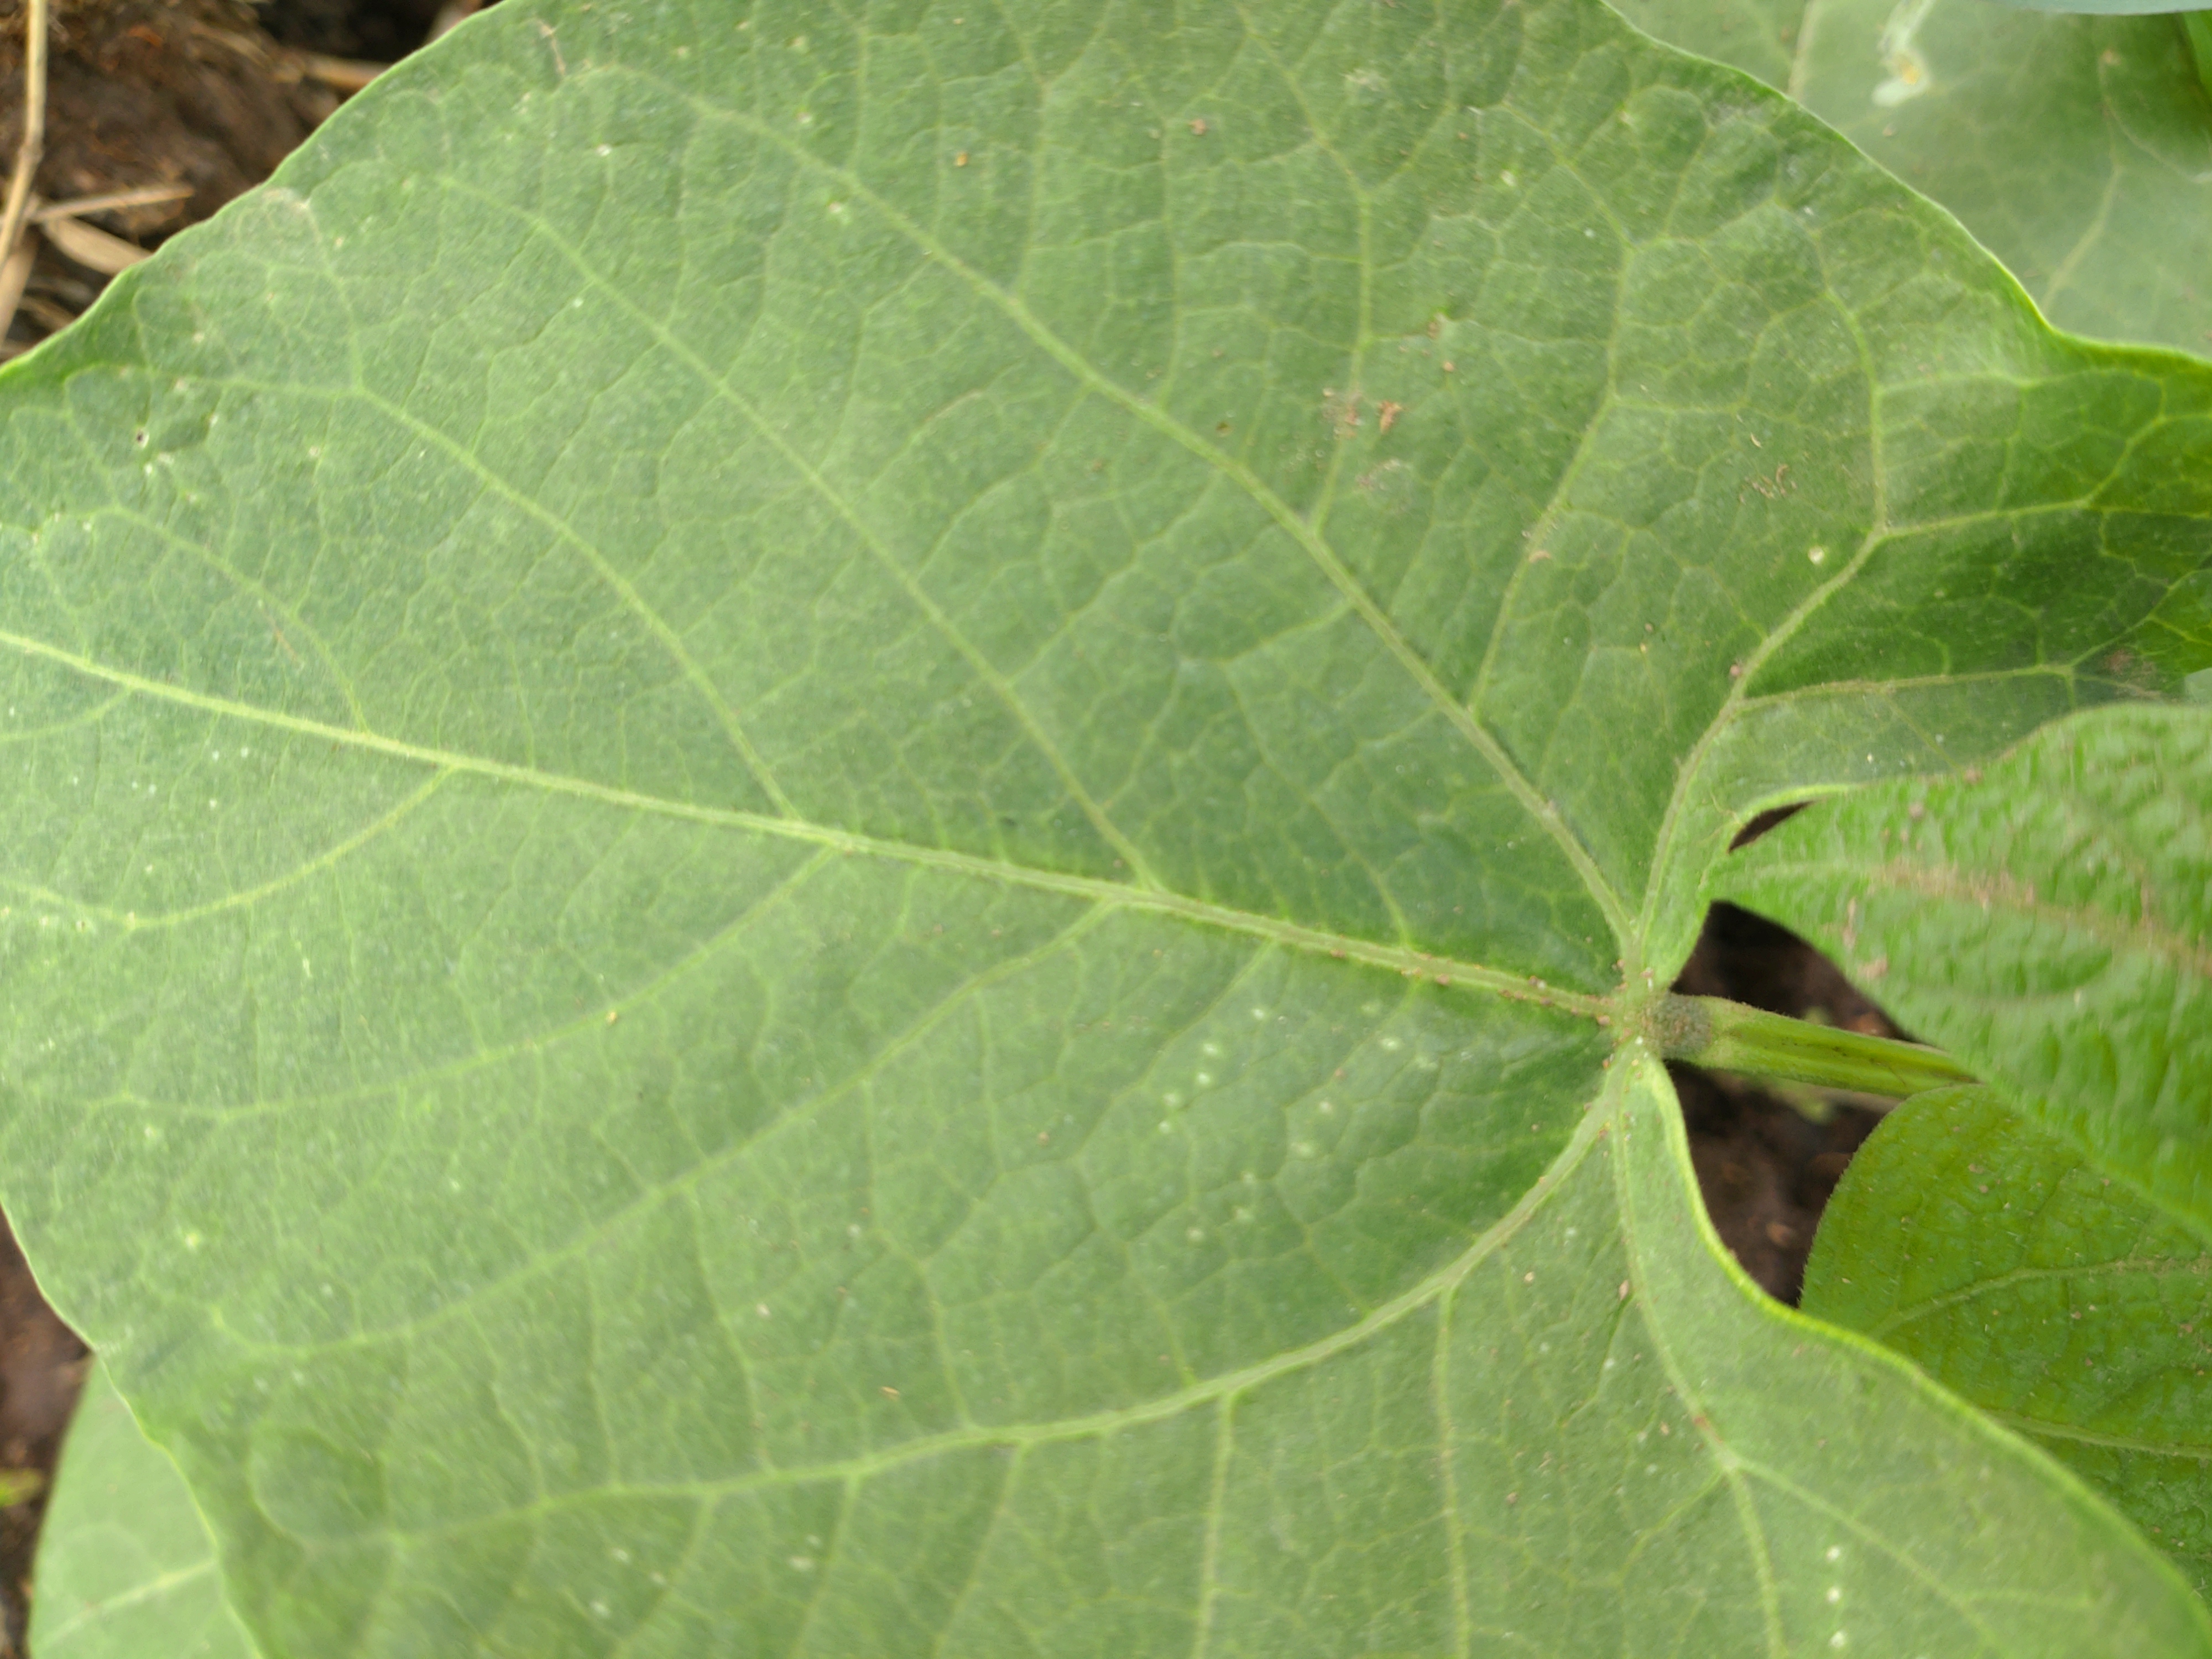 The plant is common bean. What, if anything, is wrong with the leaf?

healthy
